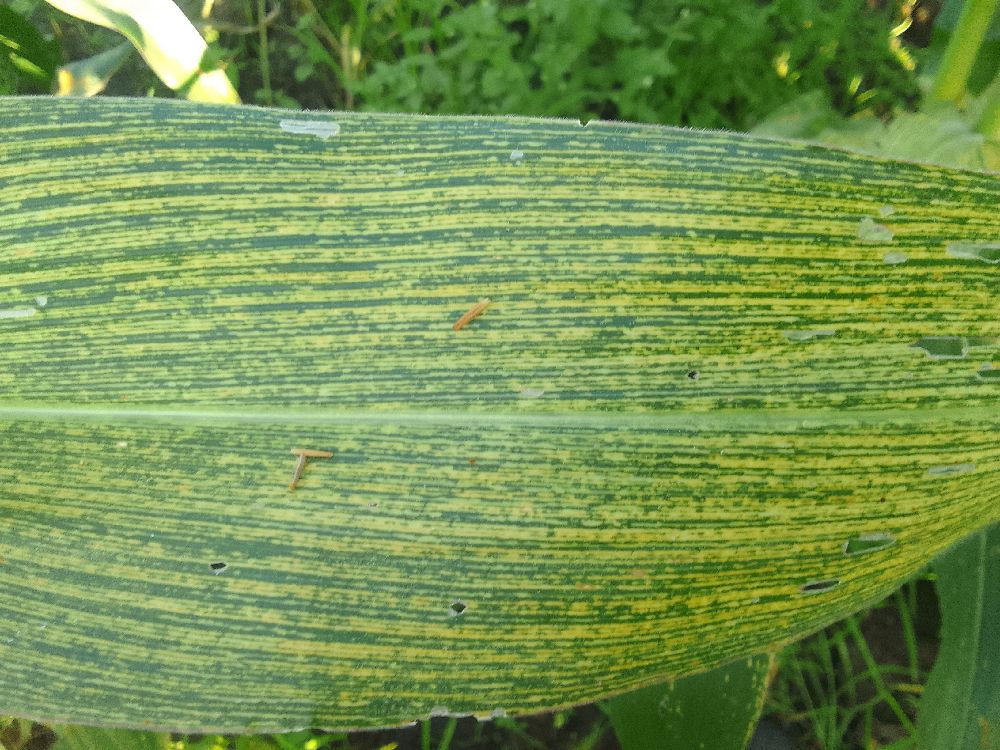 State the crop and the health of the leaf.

maize, maize streak virus
